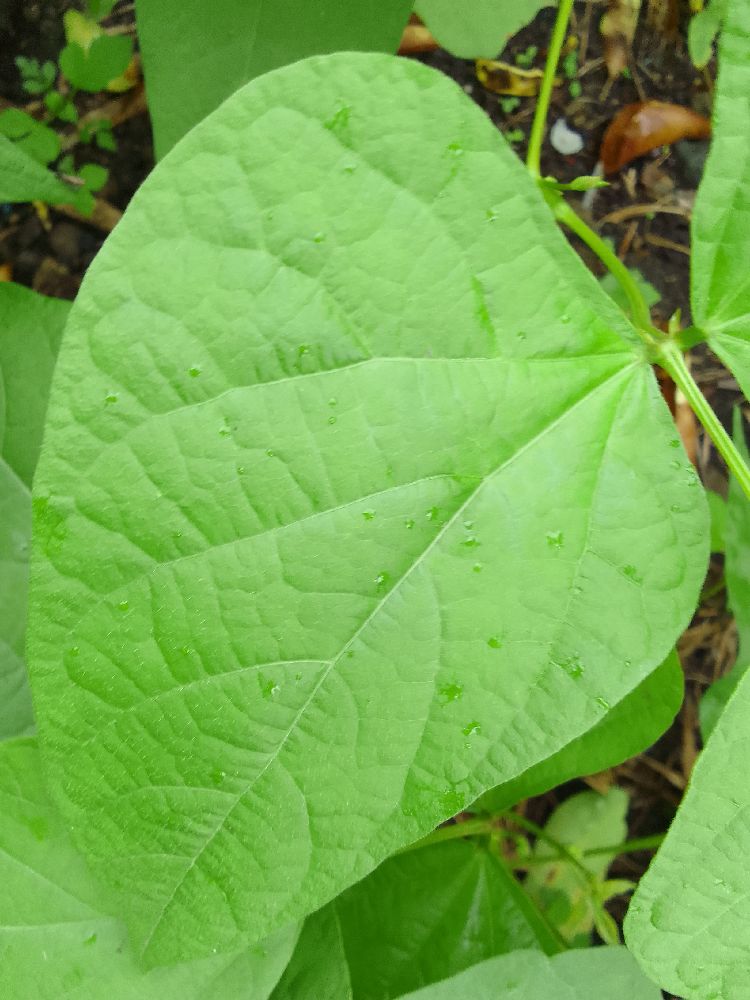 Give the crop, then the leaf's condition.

common bean, healthy
